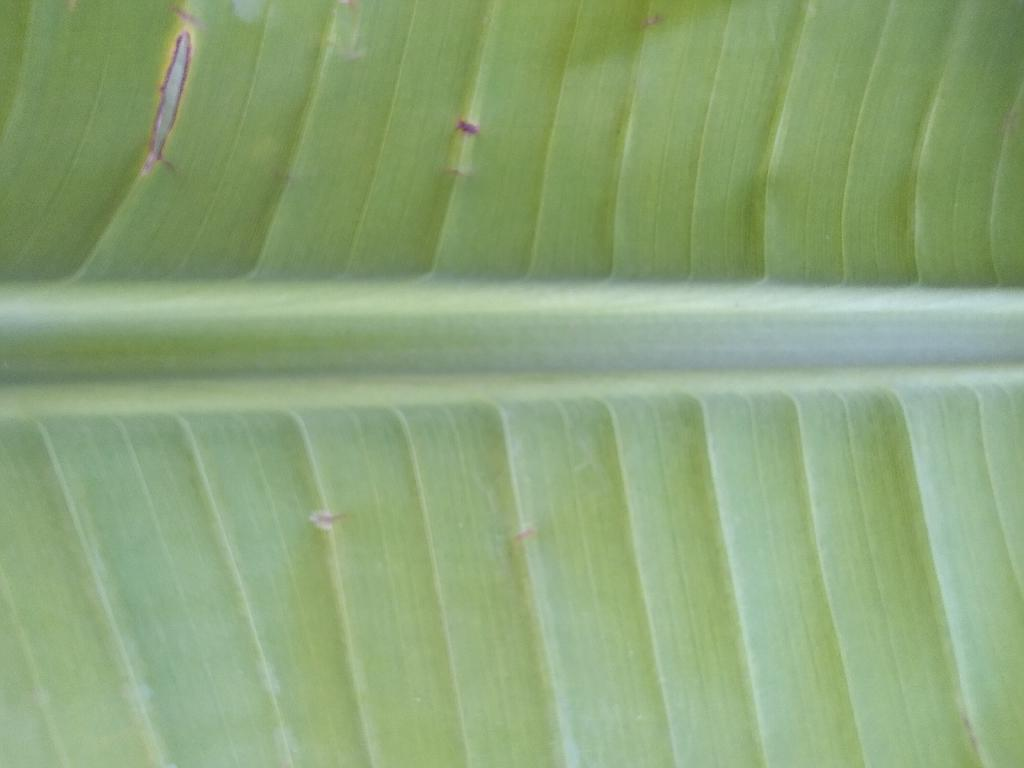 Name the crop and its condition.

banana, healthy
